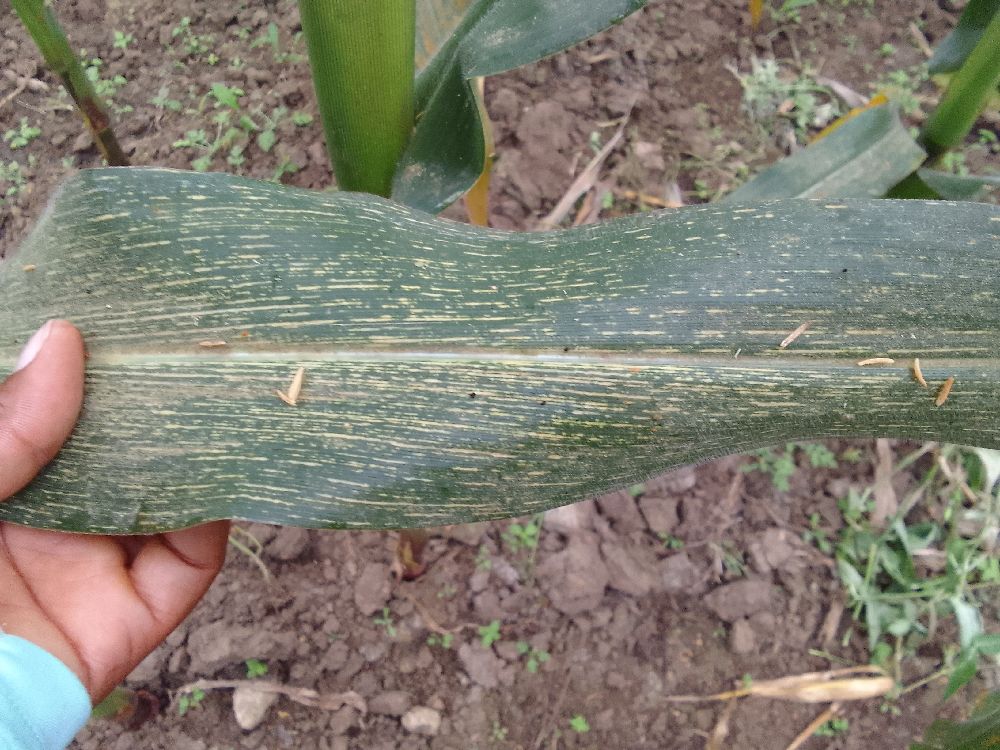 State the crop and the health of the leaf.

maize, maize streak virus
